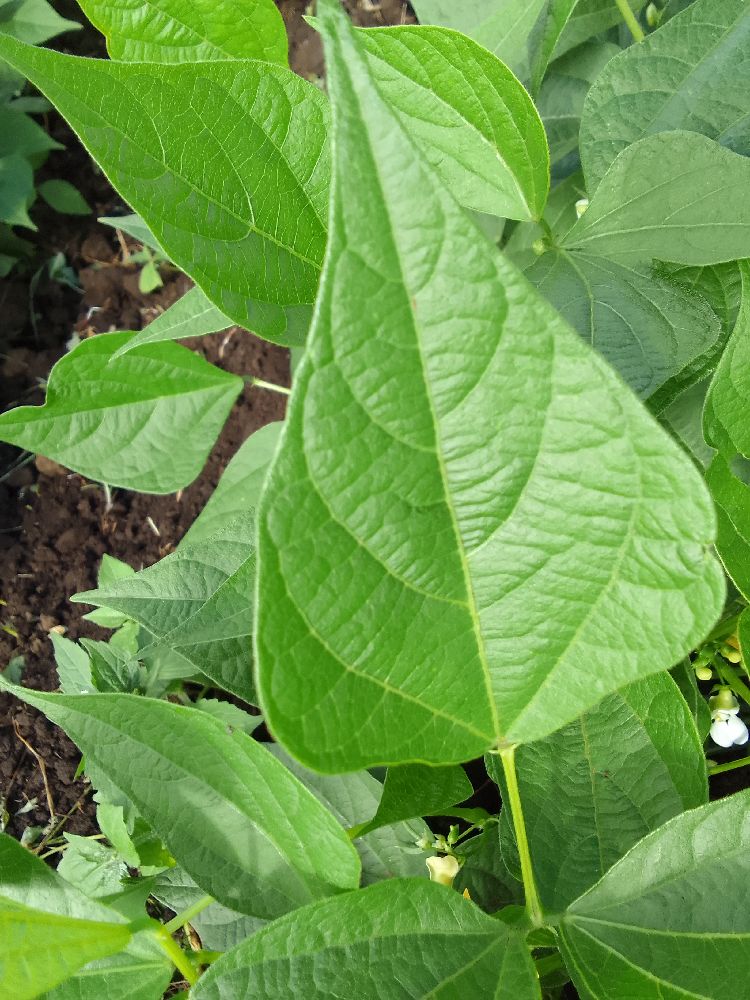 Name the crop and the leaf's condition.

common bean, healthy
